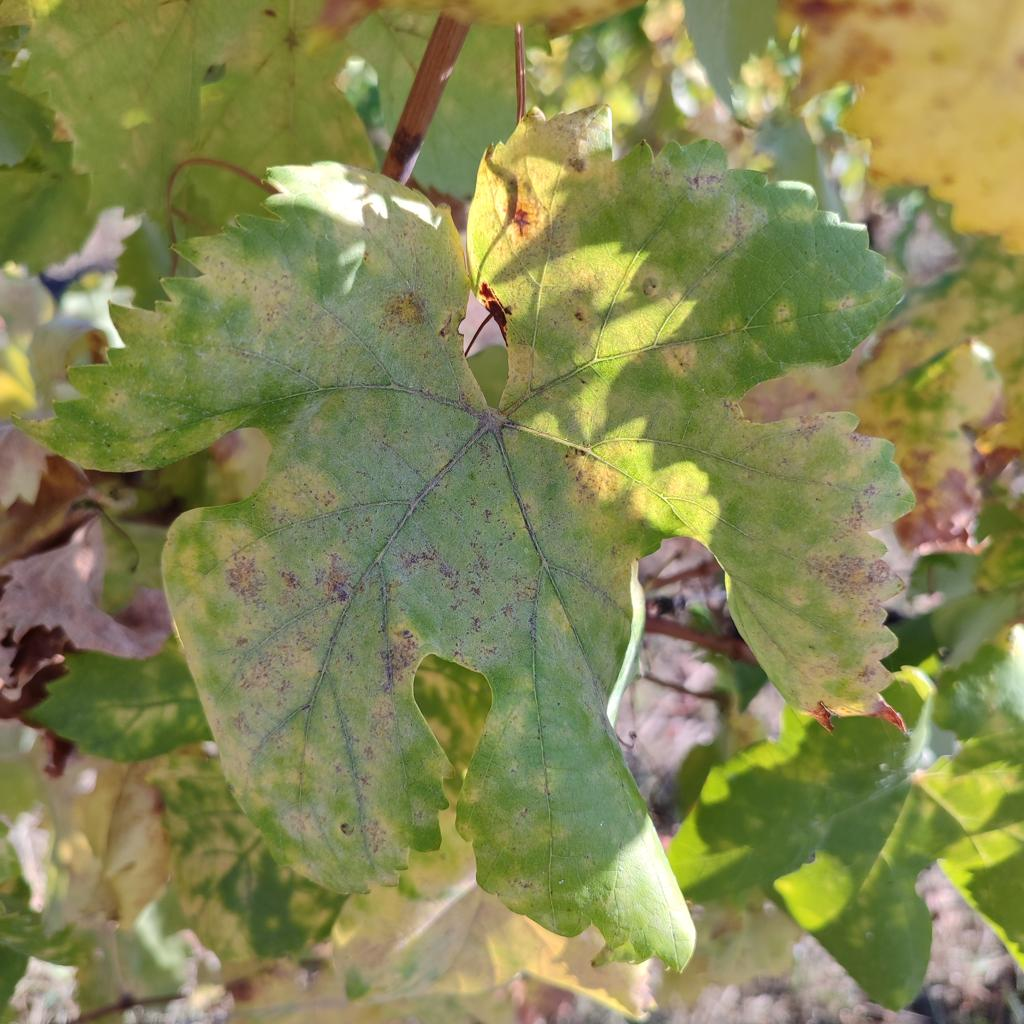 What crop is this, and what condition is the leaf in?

grapevine, powdery mildew
